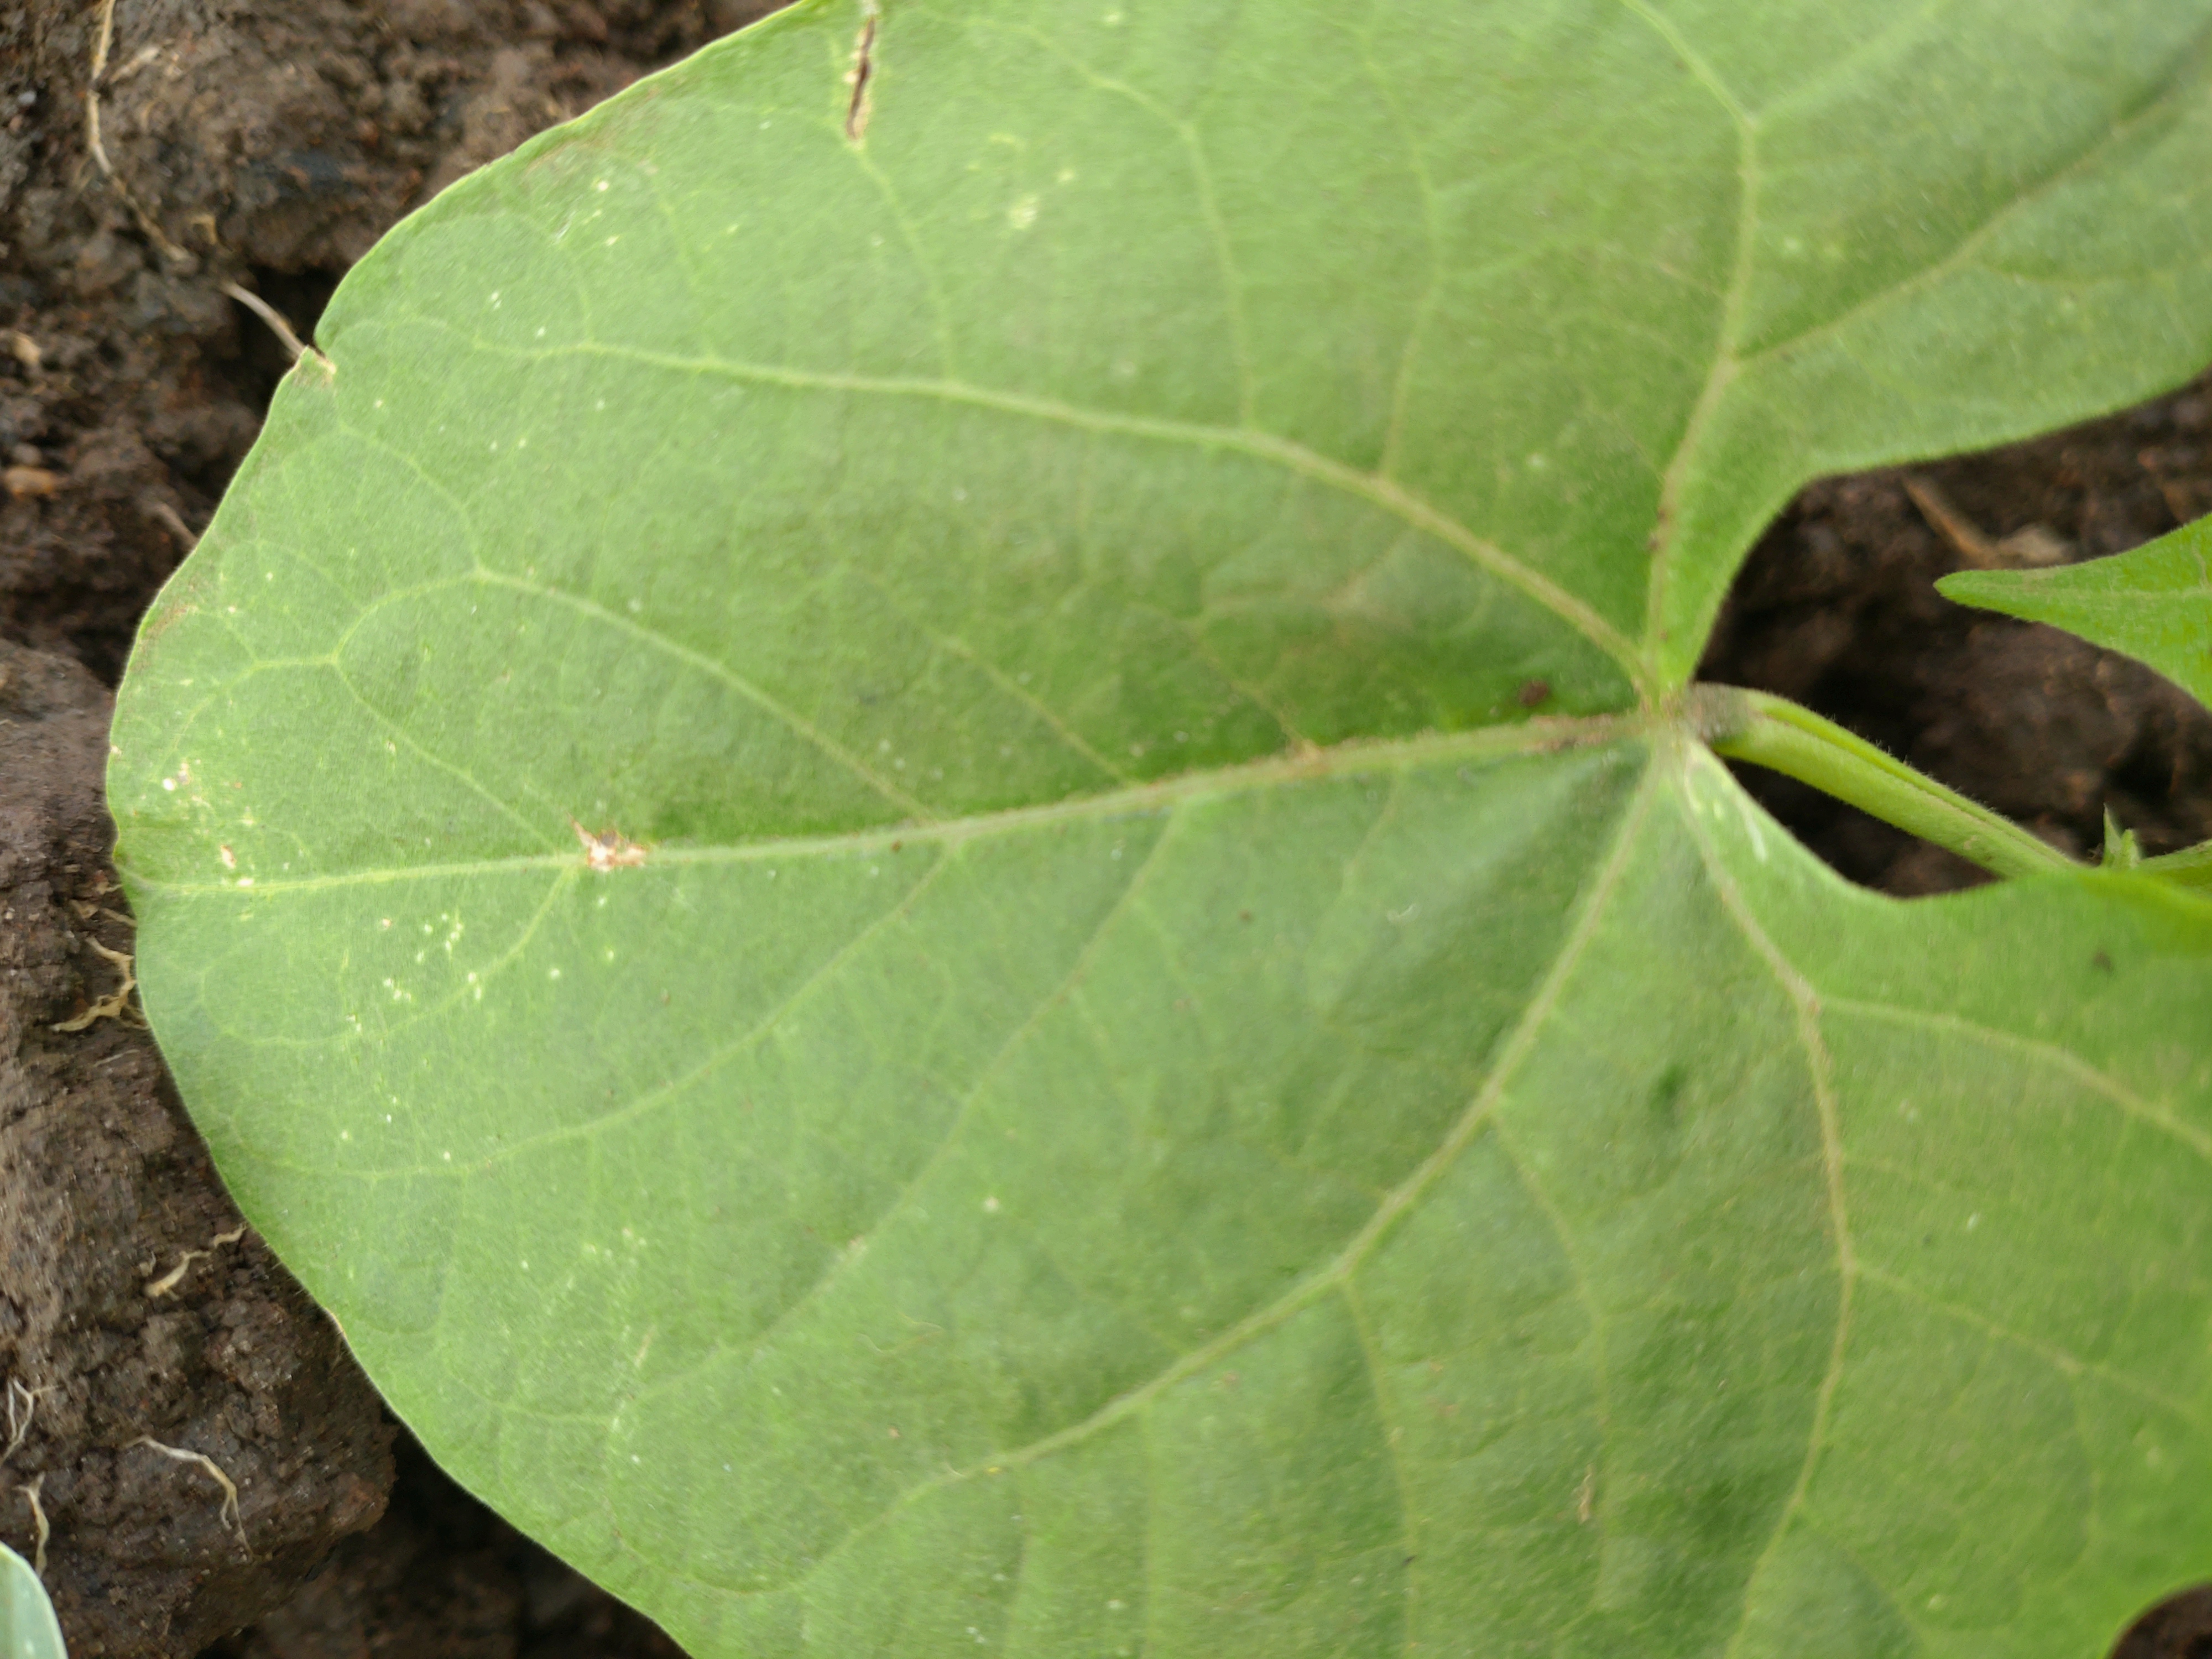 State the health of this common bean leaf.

healthy
